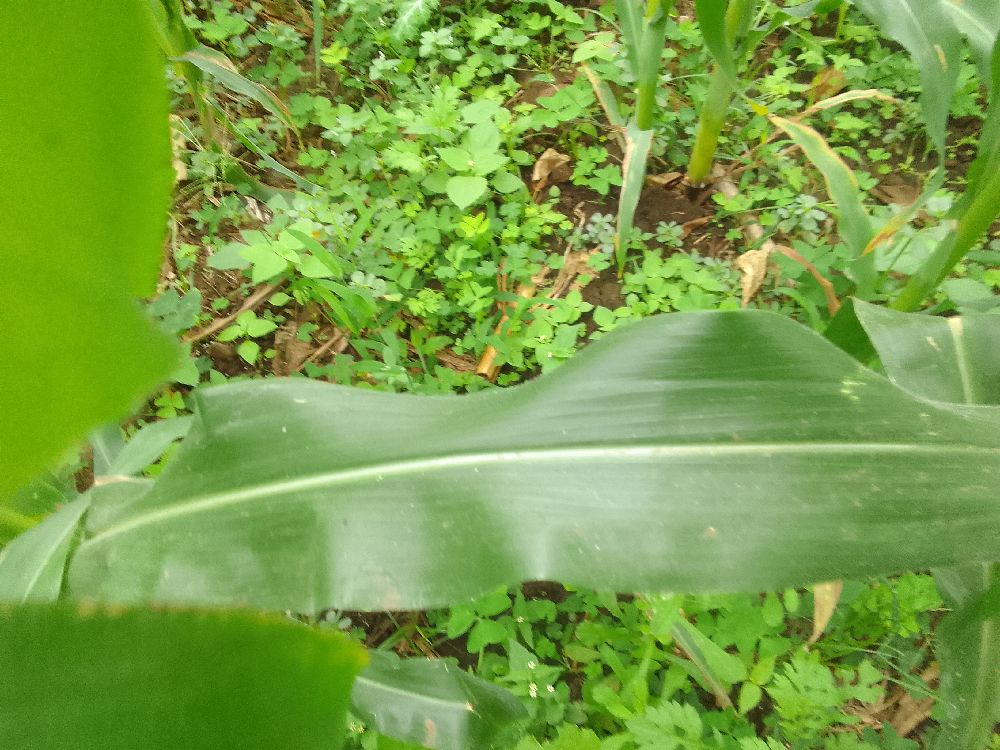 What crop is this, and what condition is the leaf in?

maize, healthy
